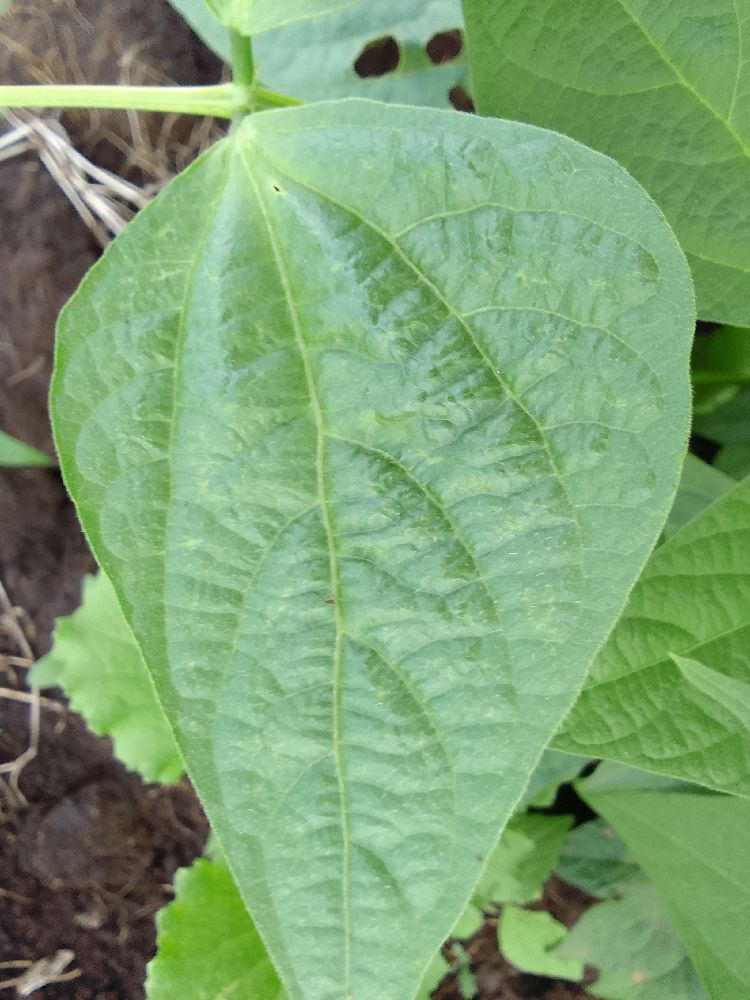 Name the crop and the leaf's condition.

common bean, healthy
